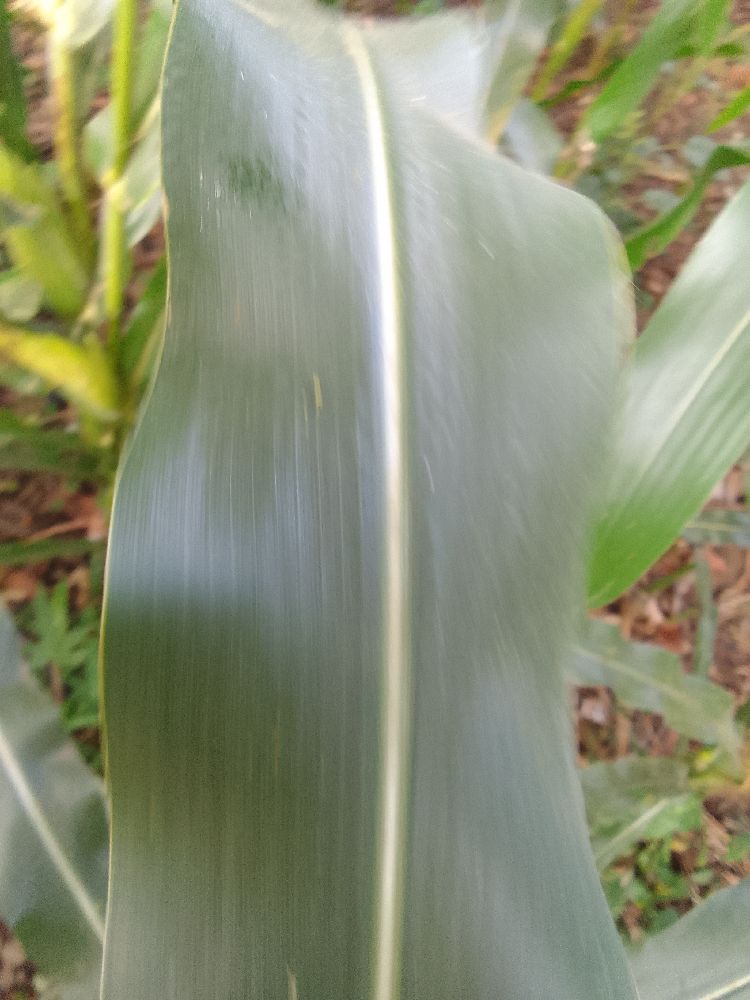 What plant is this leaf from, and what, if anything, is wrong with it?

maize, healthy
